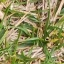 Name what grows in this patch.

grass
